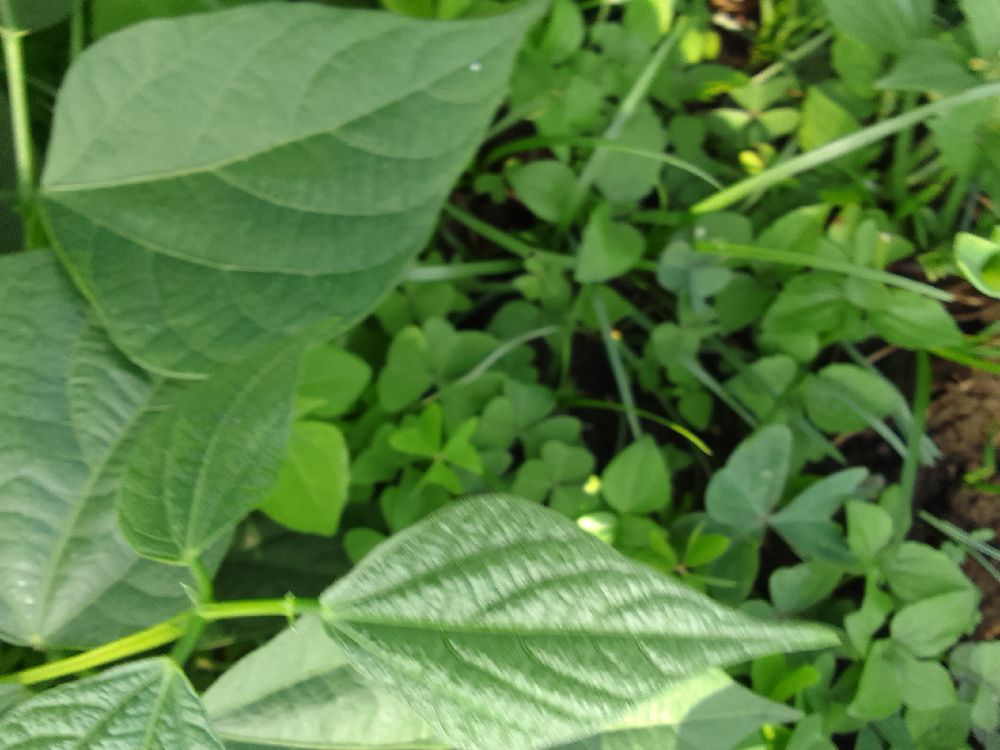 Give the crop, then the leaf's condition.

common bean, healthy
